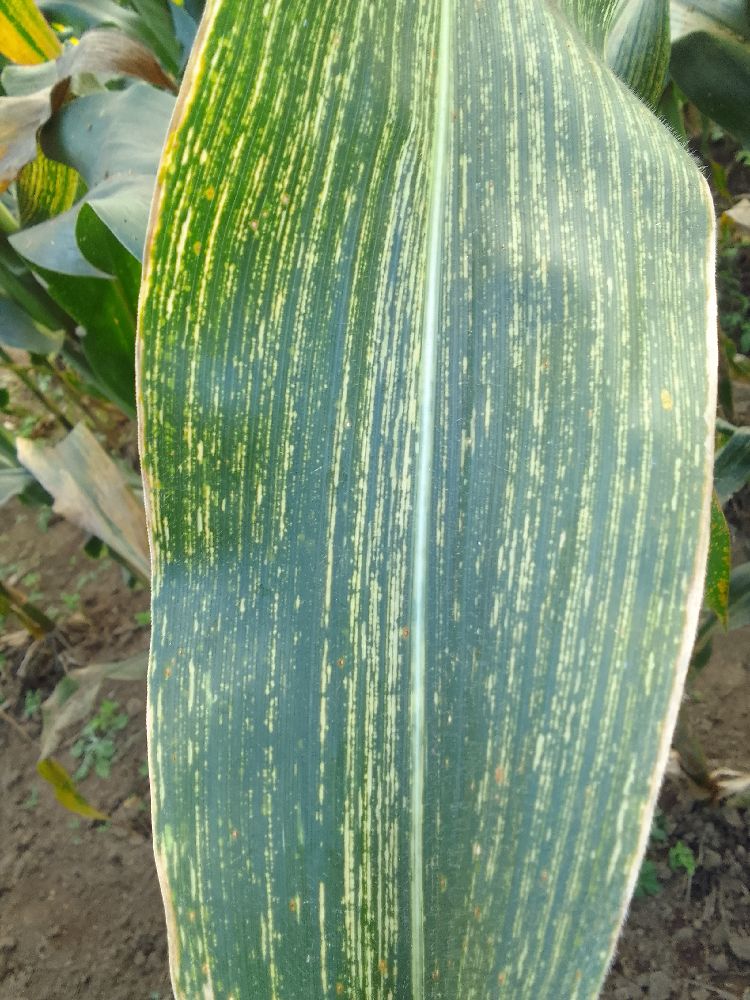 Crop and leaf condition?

maize, maize streak virus
